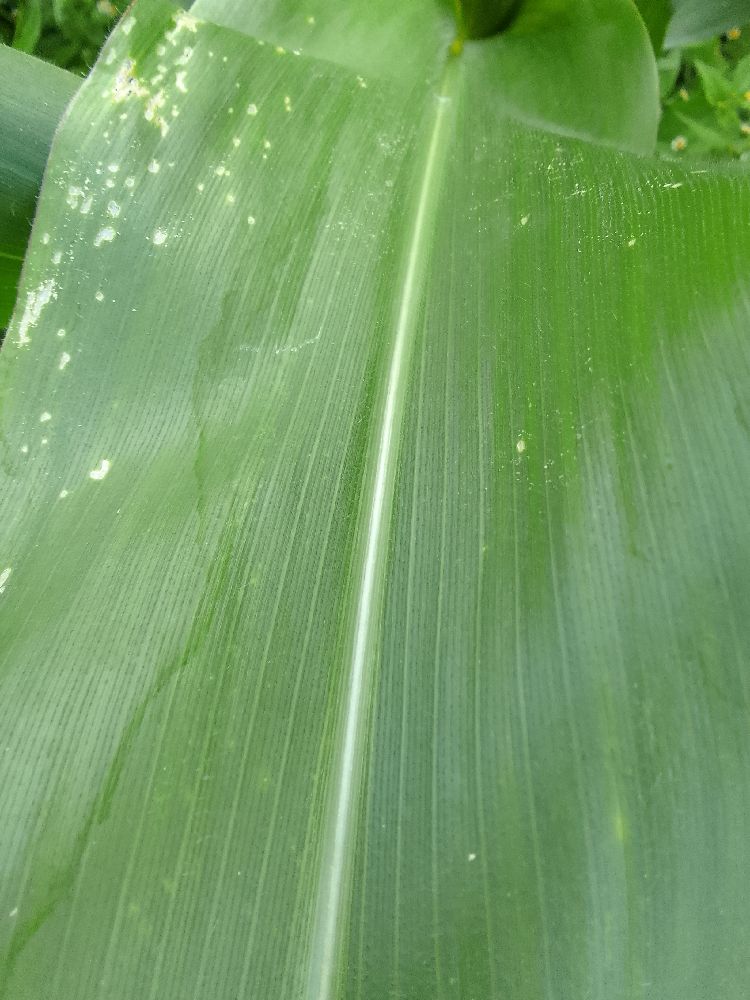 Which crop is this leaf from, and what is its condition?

maize, healthy
